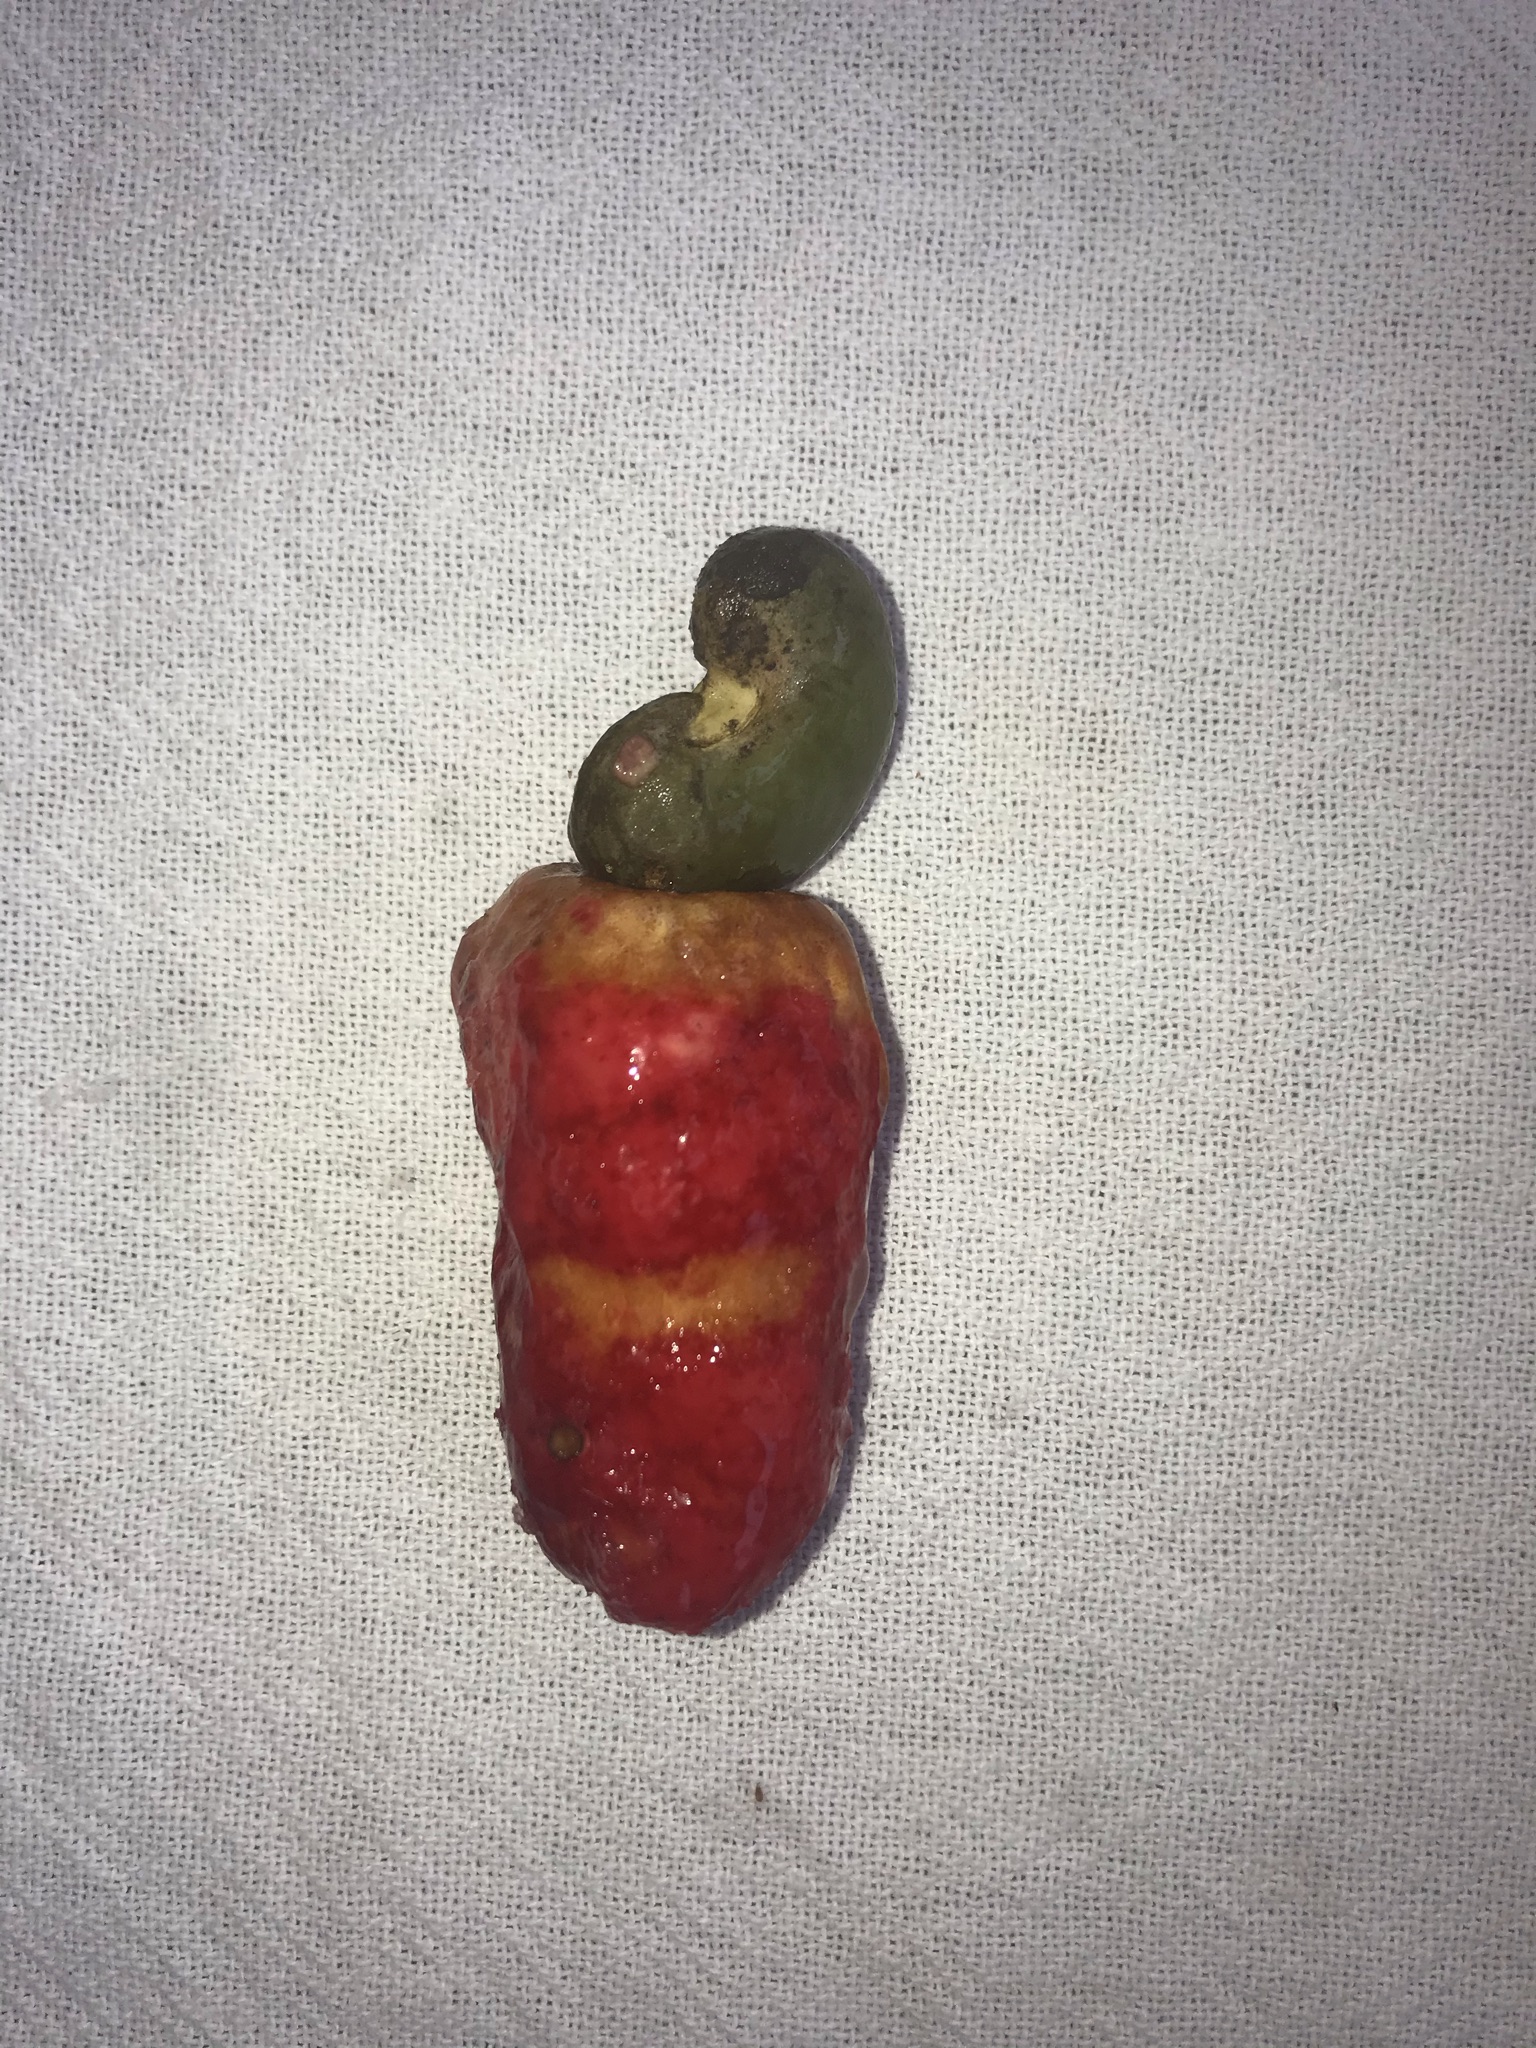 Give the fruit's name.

caju vermelho
